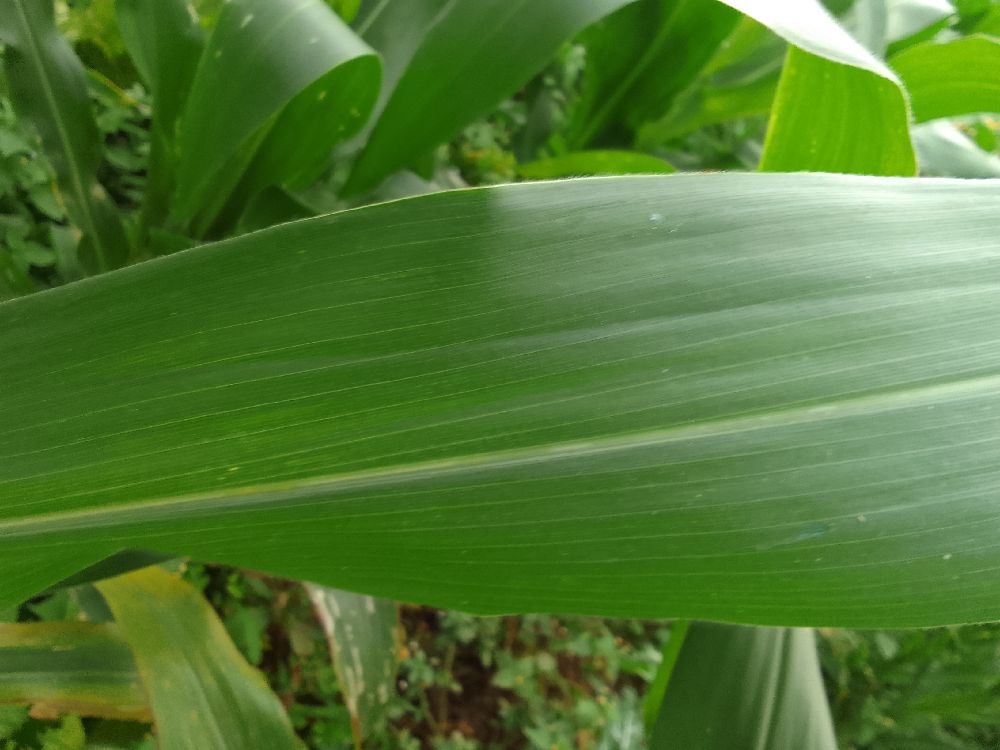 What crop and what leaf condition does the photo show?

maize, healthy
